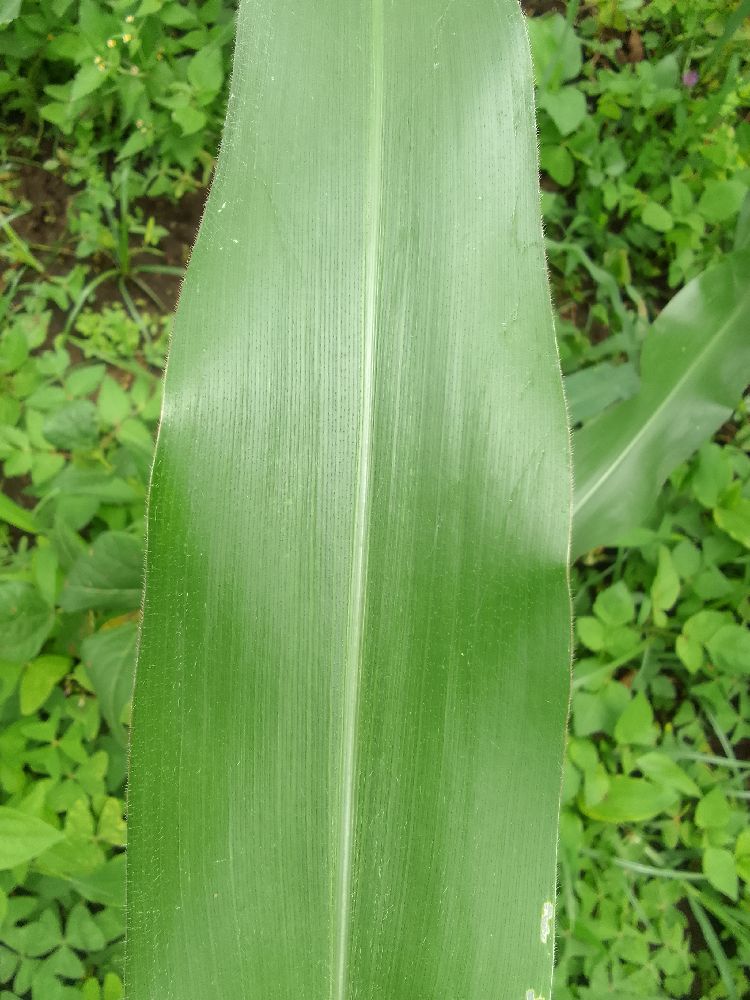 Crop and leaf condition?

maize, healthy
